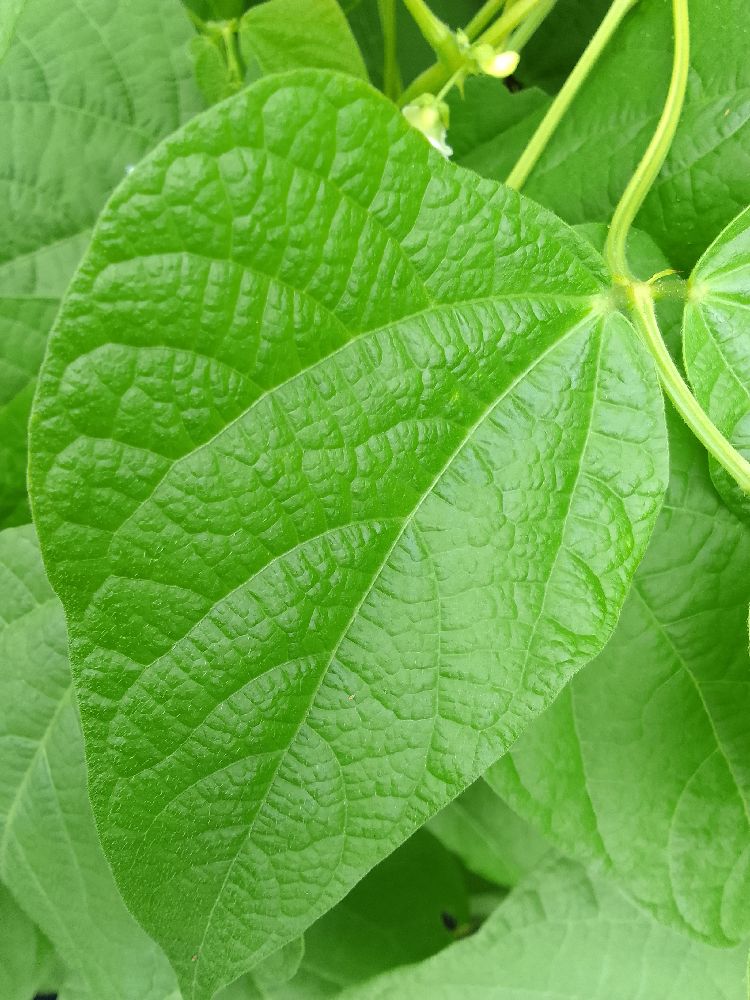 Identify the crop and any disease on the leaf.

common bean, healthy
